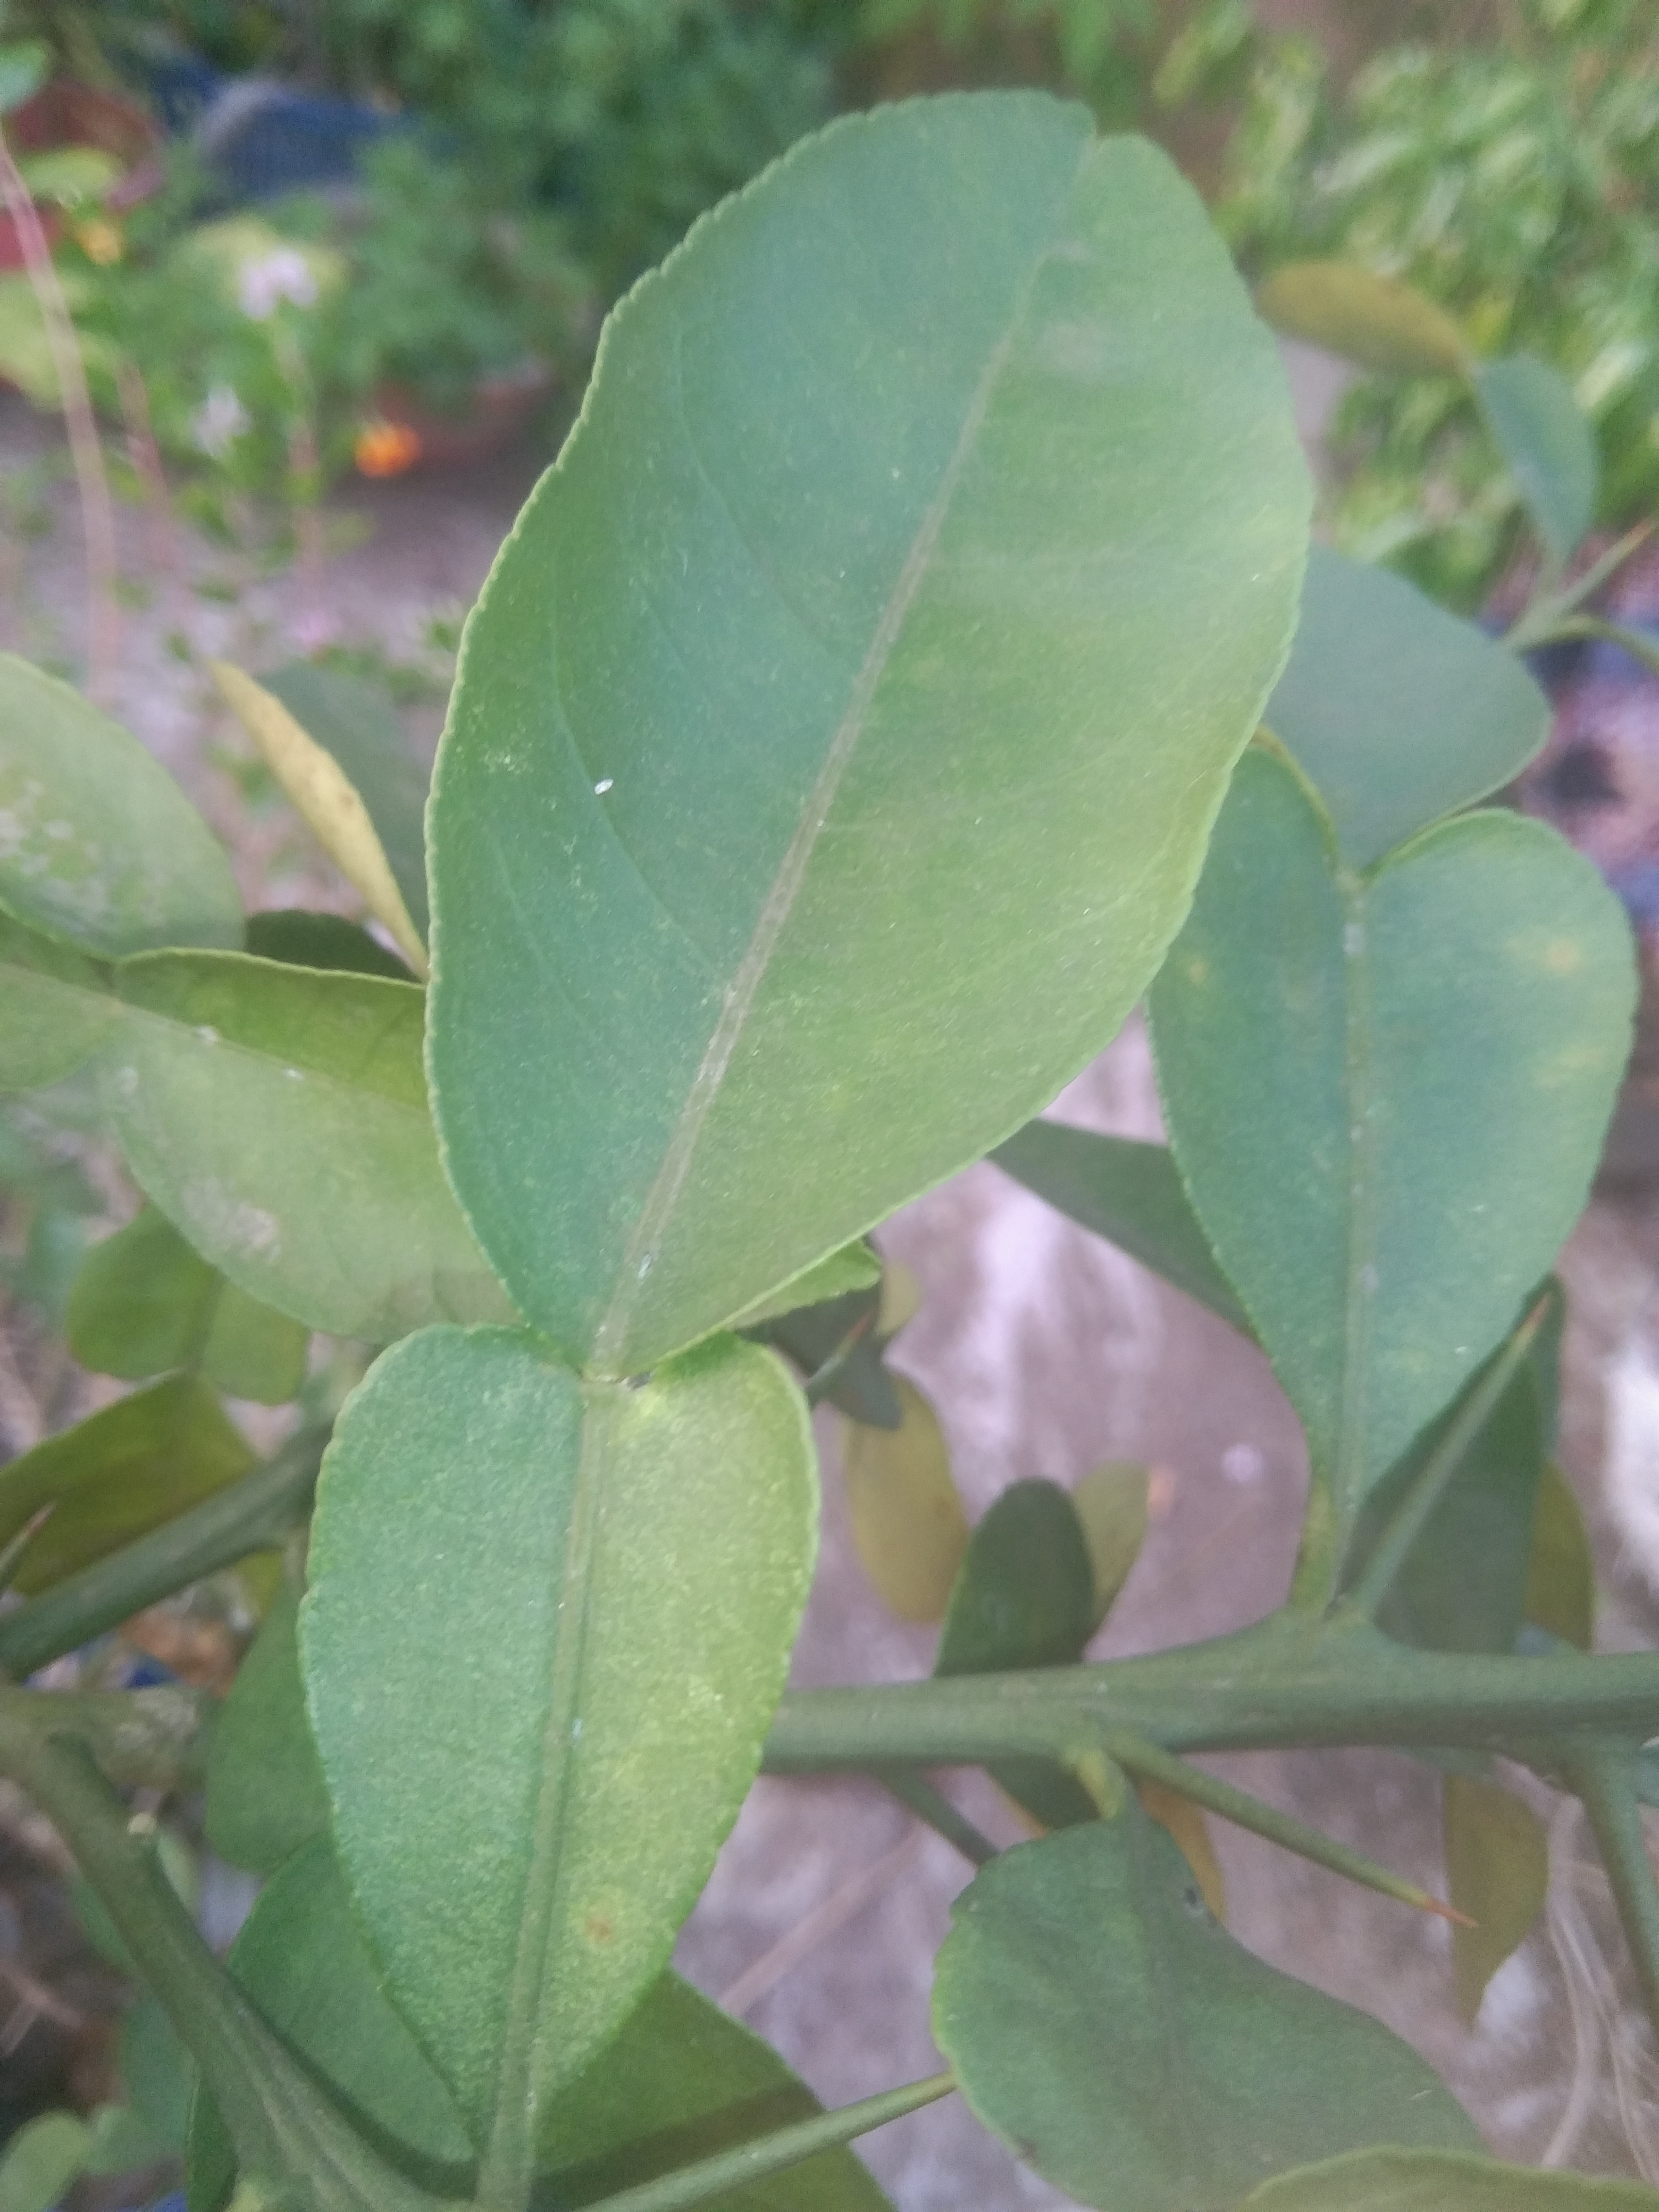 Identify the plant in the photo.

lemon
